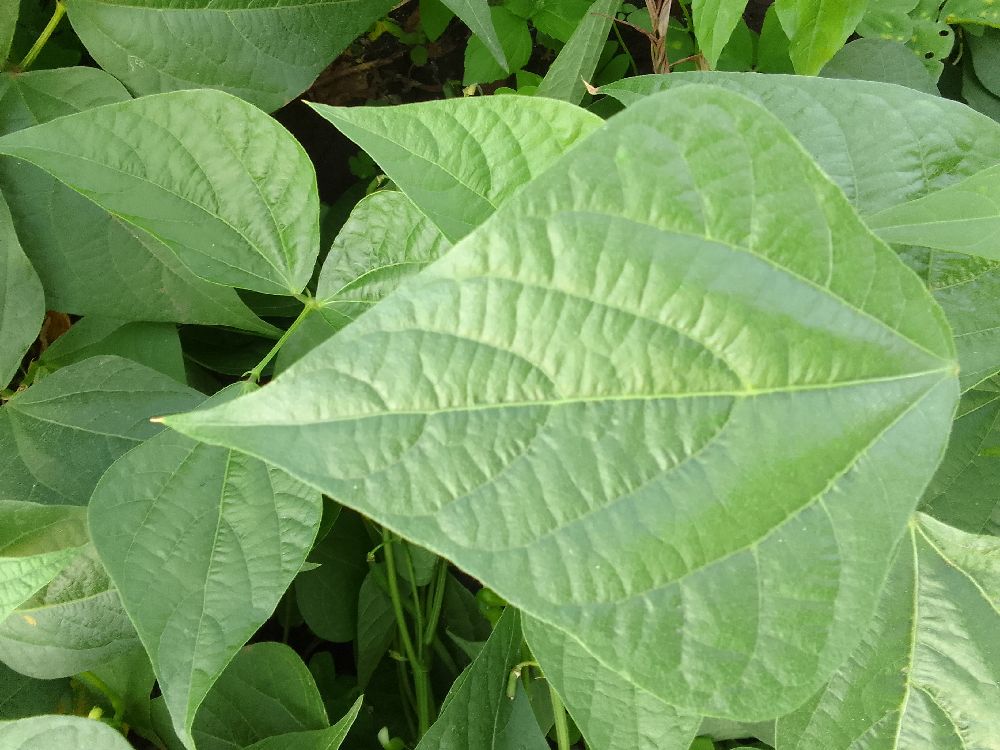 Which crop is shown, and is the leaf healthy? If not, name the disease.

common bean, healthy
